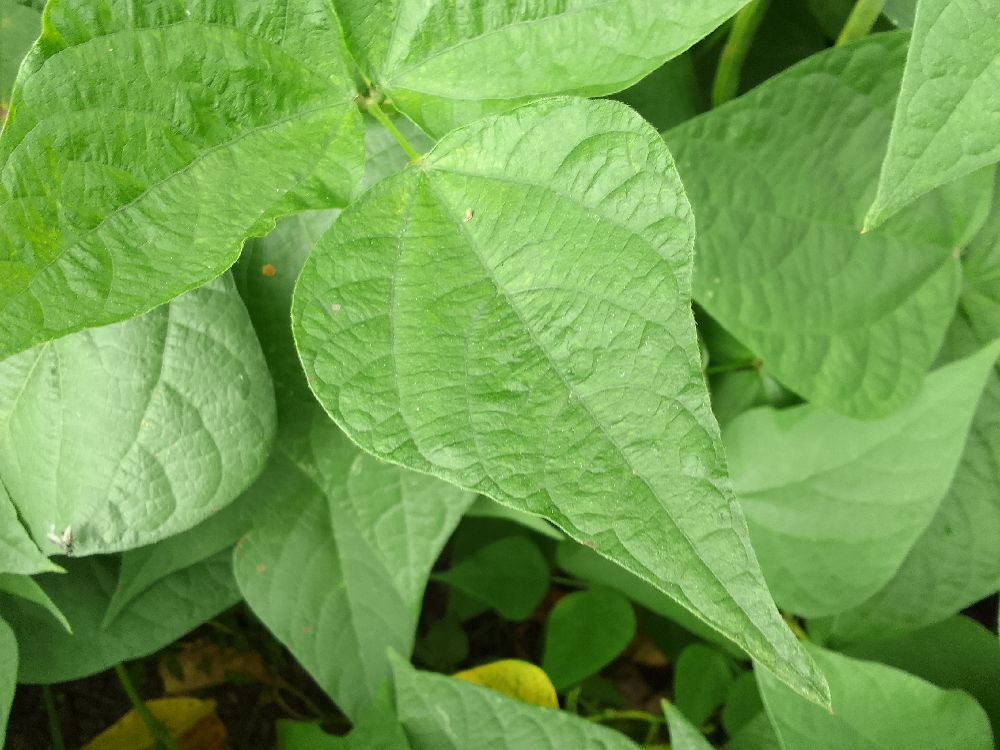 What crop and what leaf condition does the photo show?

common bean, healthy
